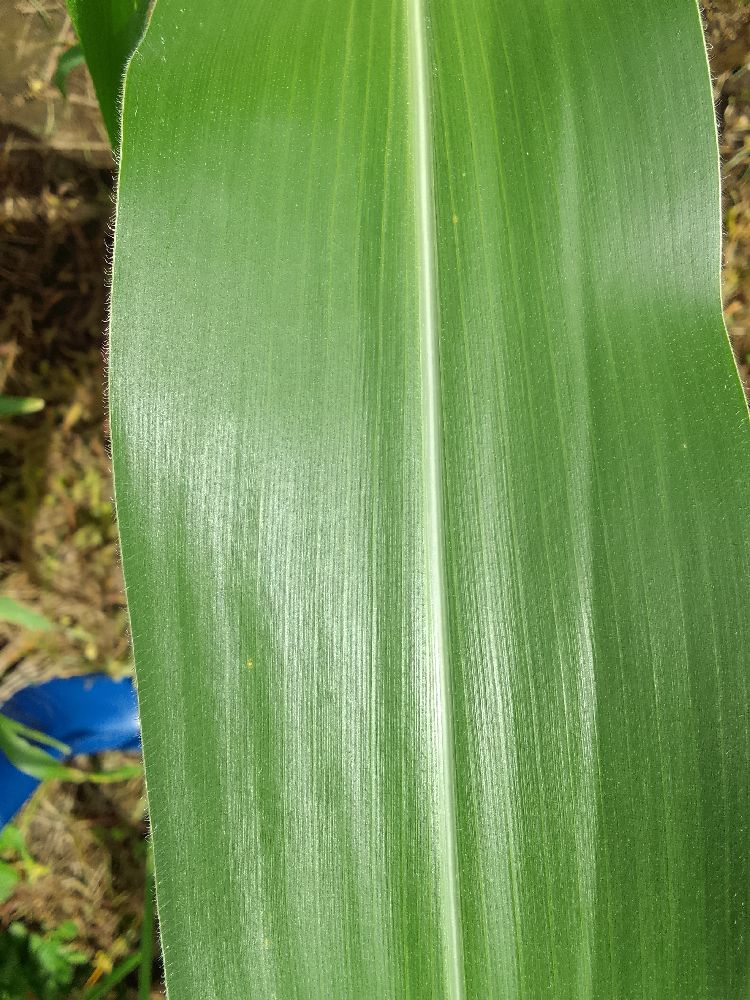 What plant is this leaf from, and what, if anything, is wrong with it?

maize, healthy
